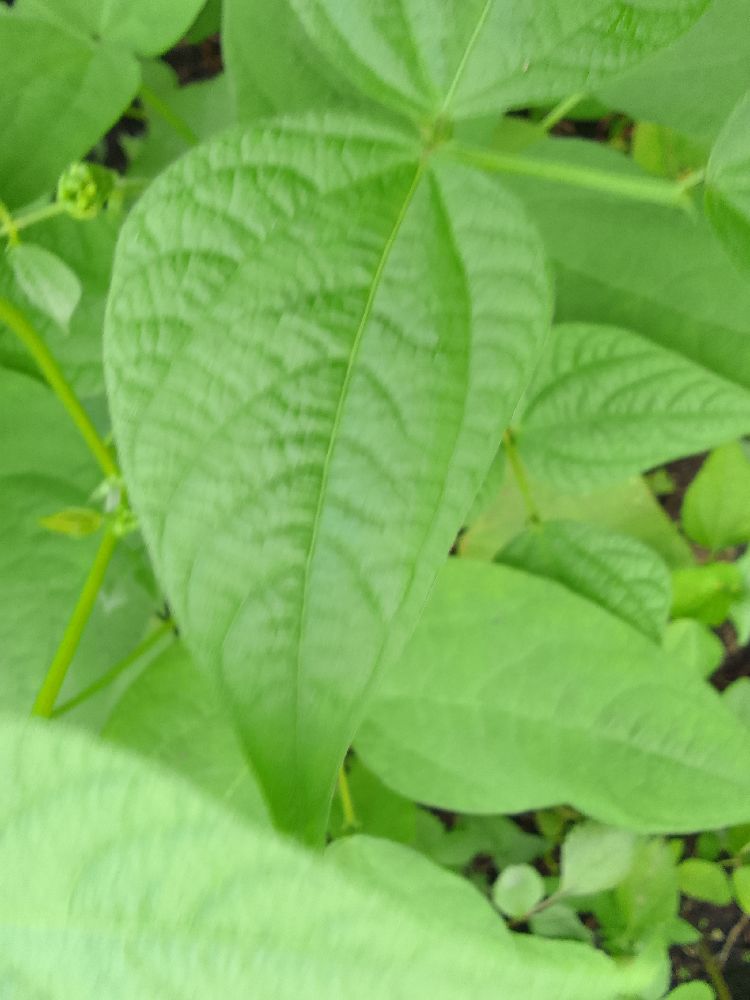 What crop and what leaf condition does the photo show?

common bean, healthy
